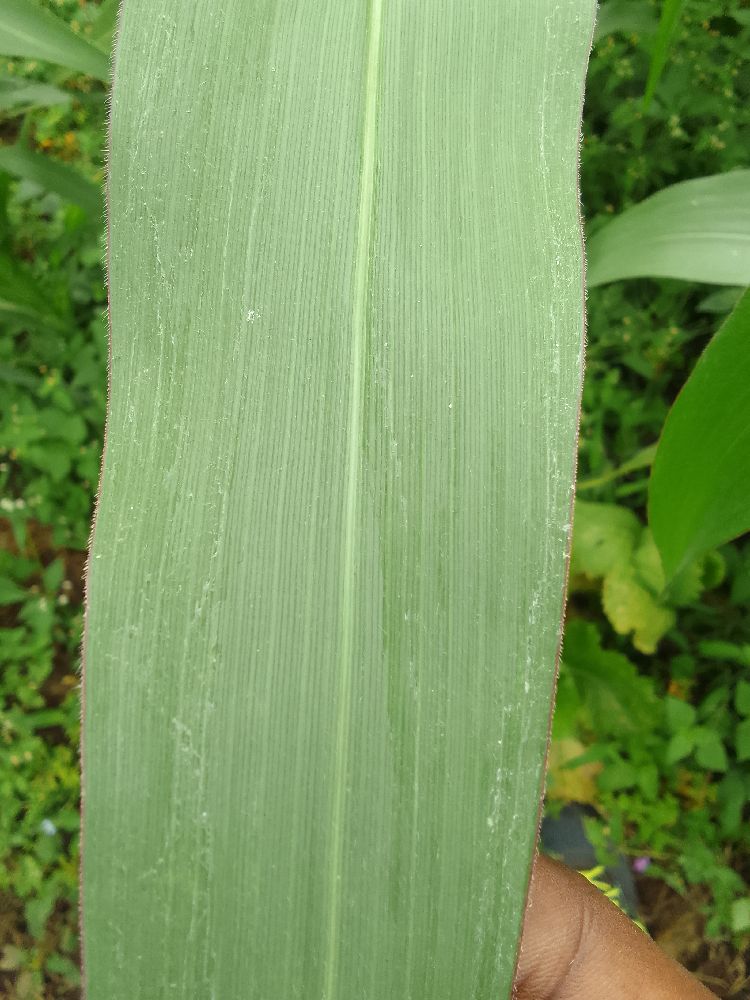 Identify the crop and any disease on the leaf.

maize, healthy
